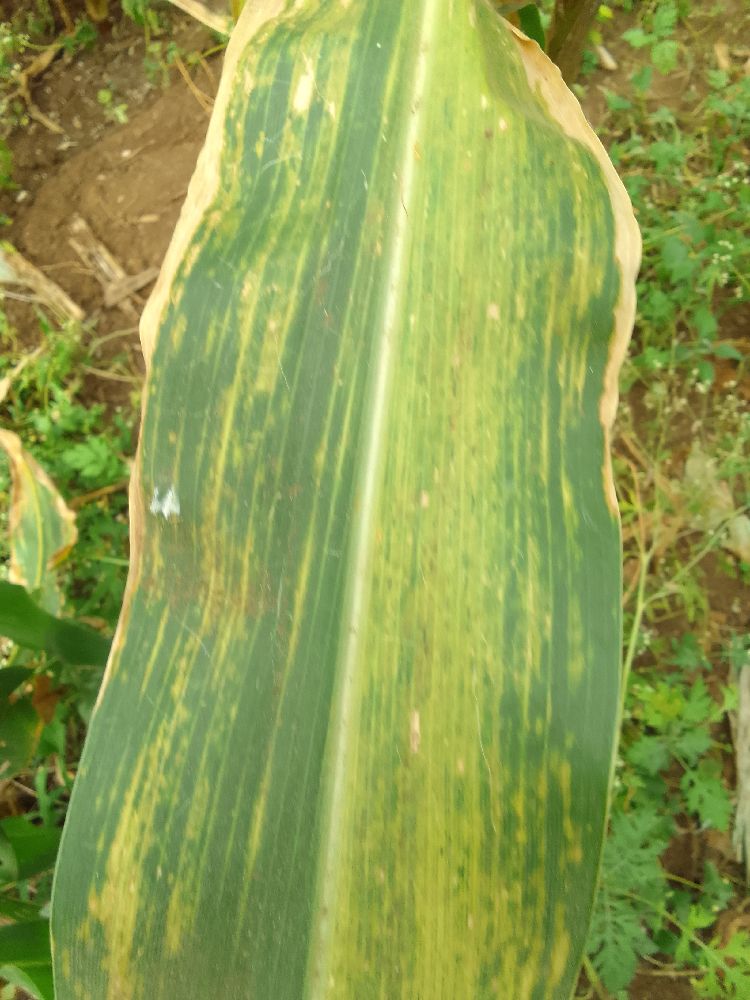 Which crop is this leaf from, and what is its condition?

maize, maize lethal necrosis
